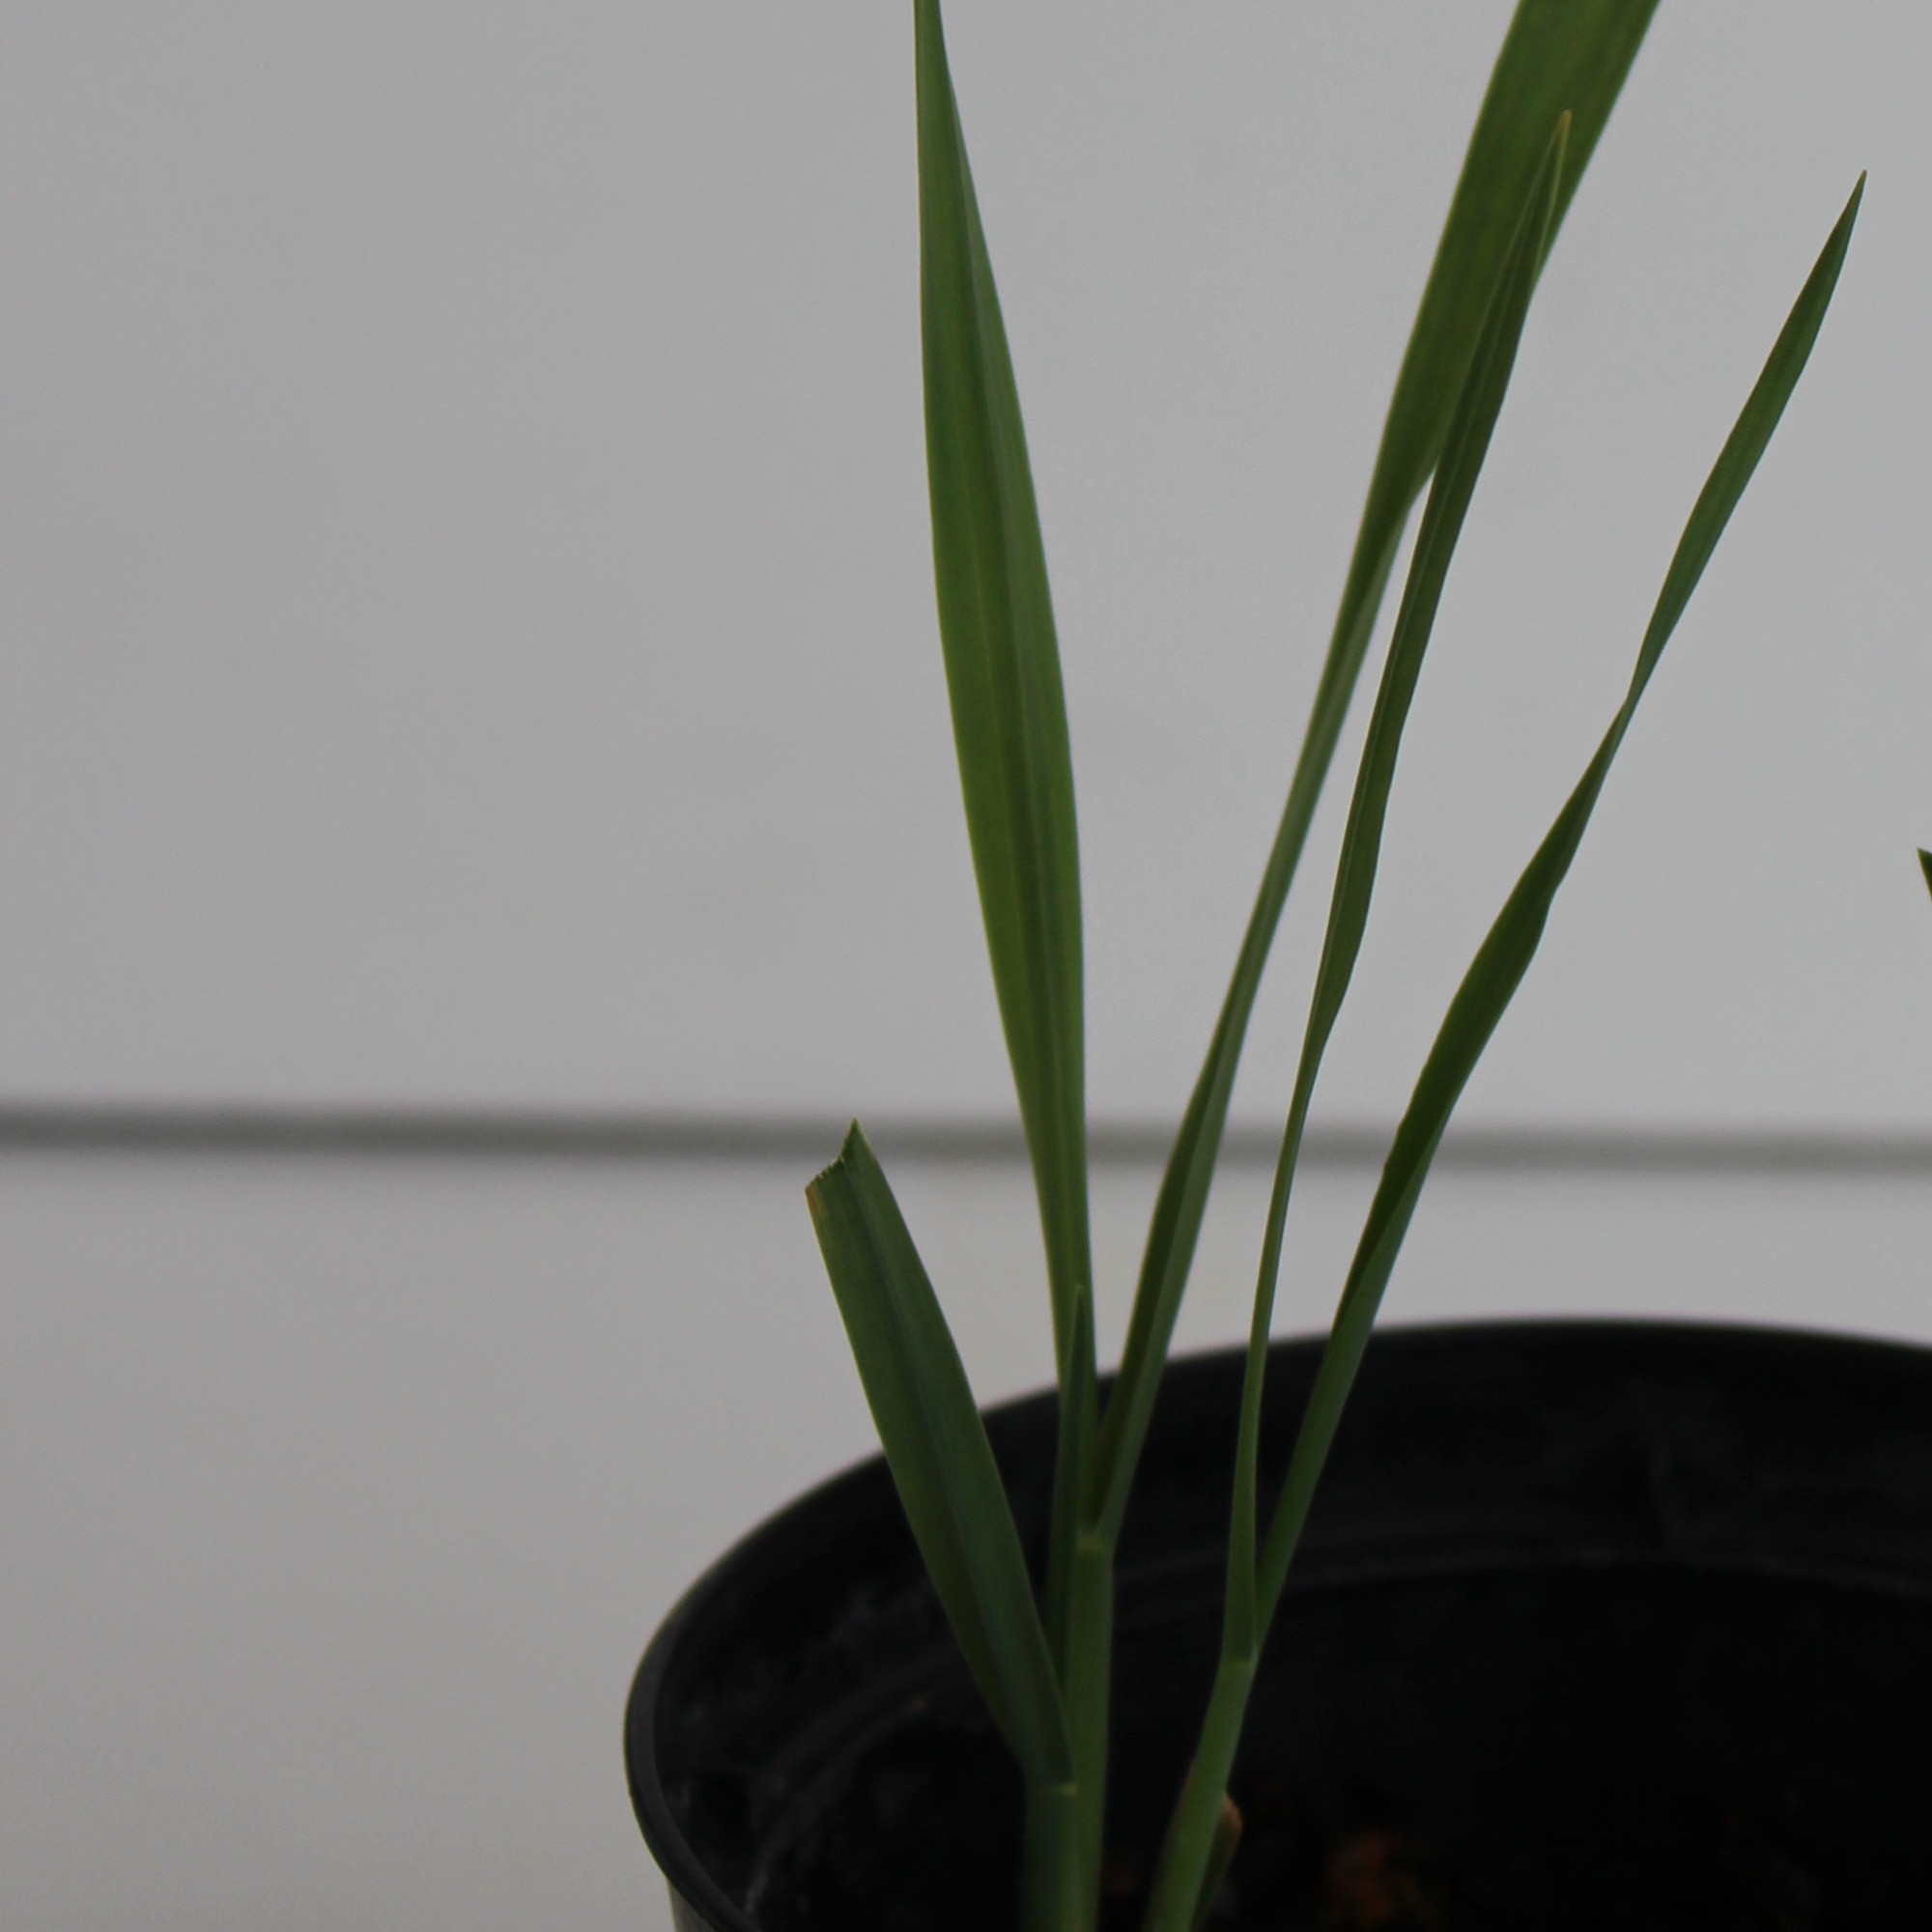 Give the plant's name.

Avena sterilis
